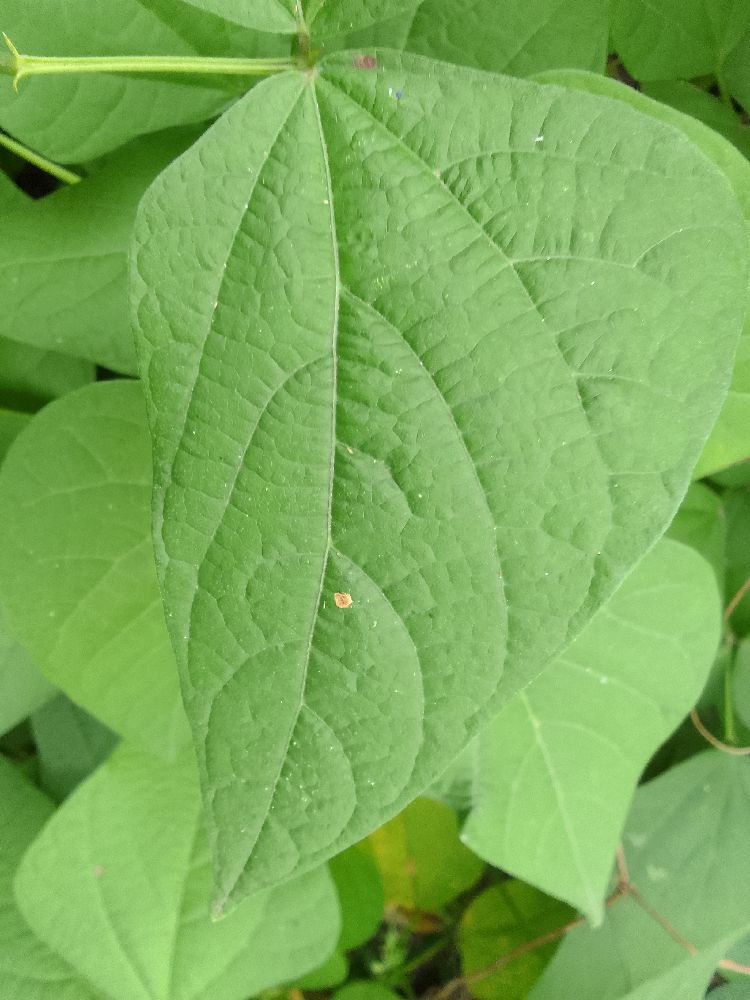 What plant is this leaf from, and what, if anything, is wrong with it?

common bean, healthy
